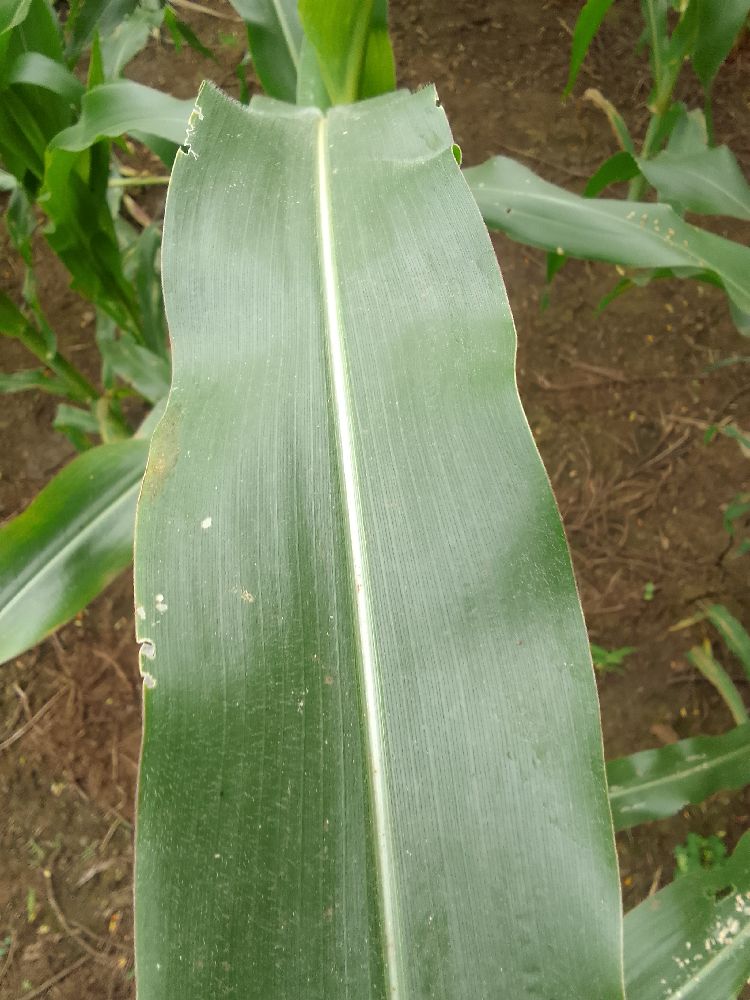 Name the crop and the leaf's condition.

maize, healthy
